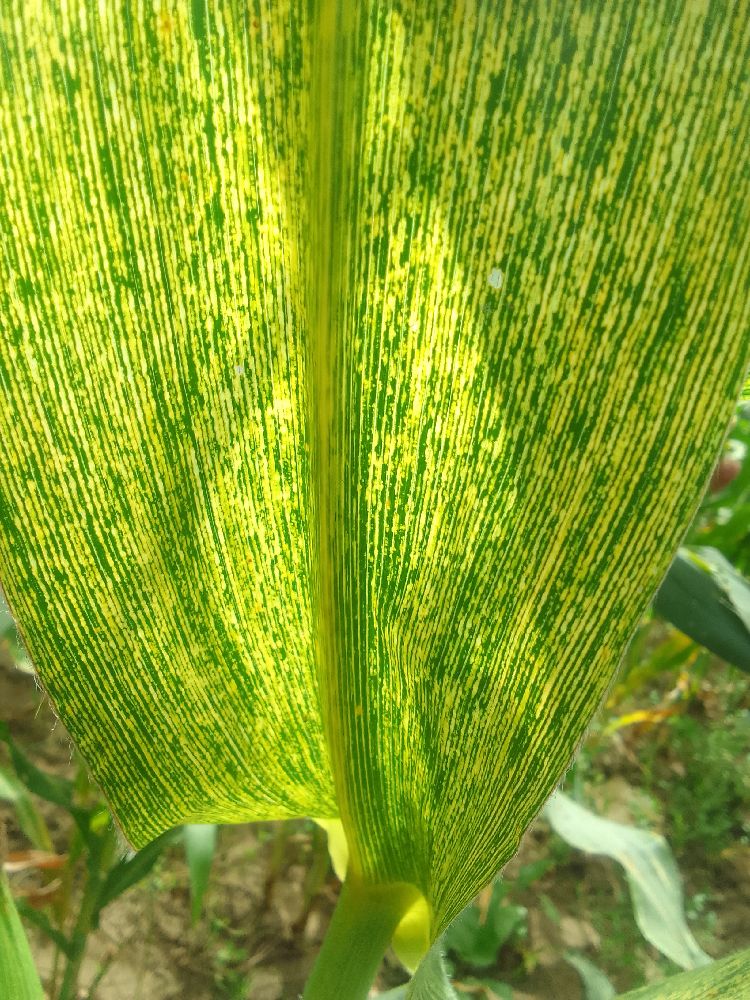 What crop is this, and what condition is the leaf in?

maize, maize streak virus
